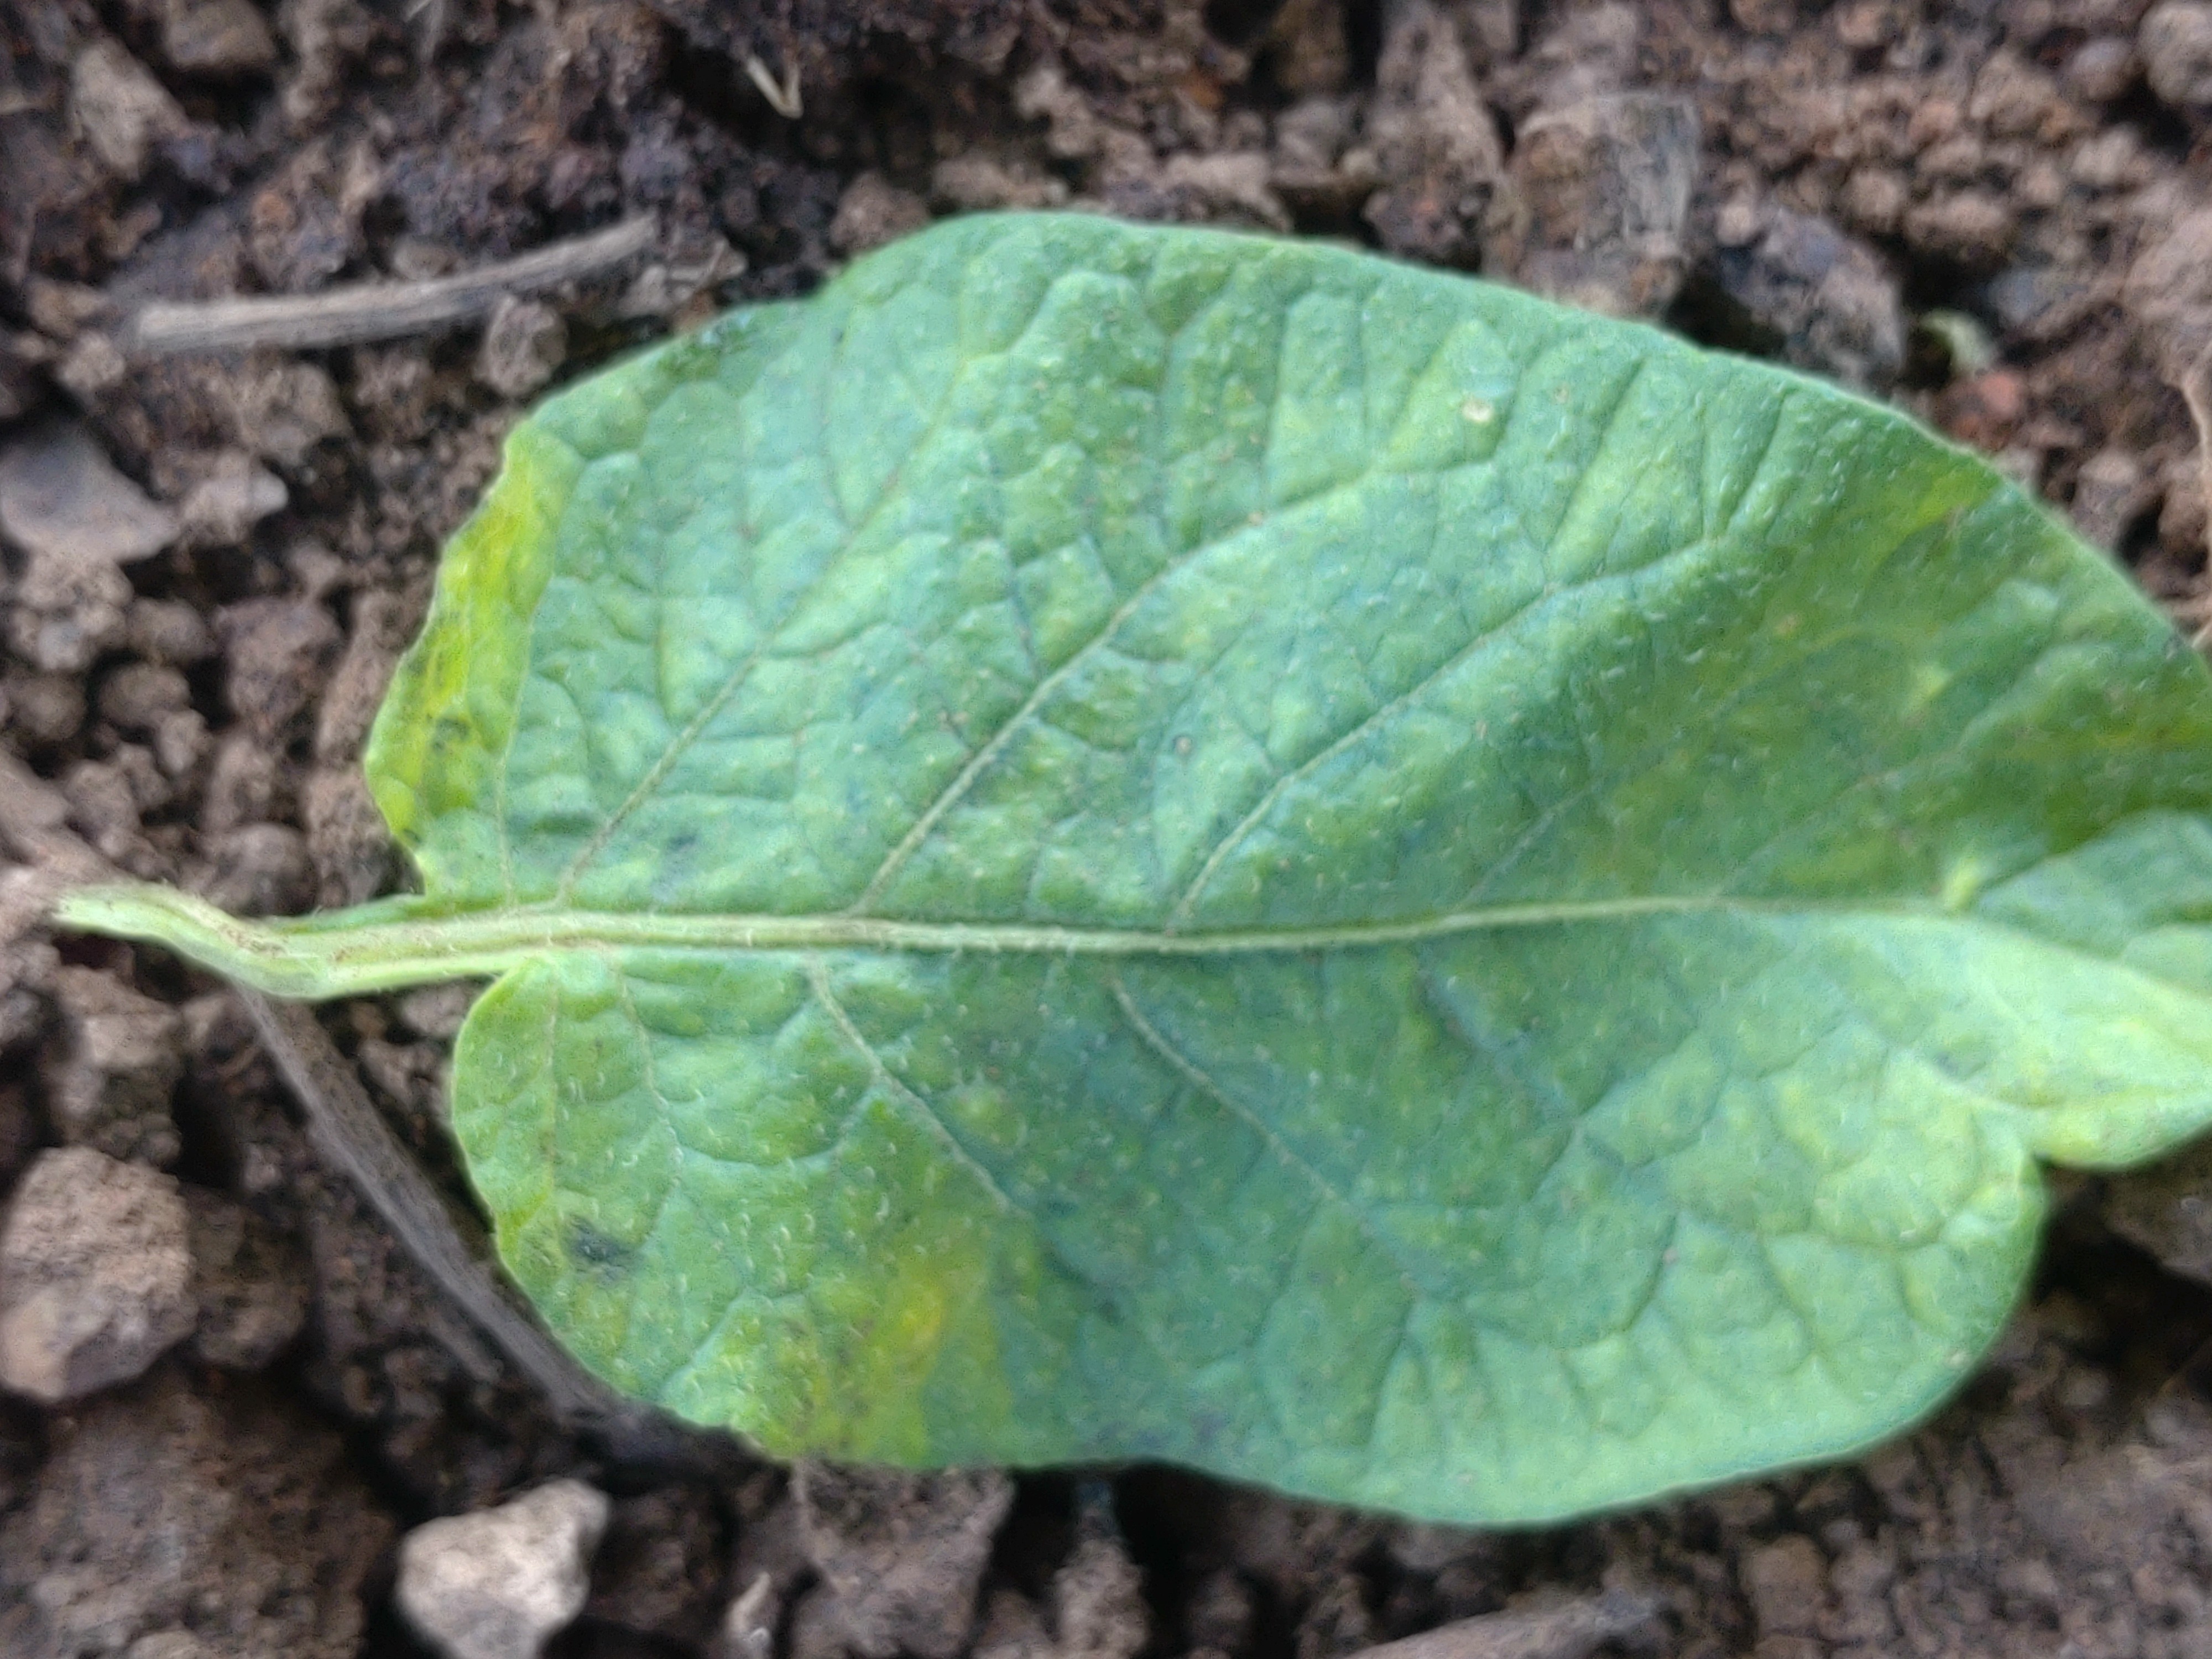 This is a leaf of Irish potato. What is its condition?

late blight
